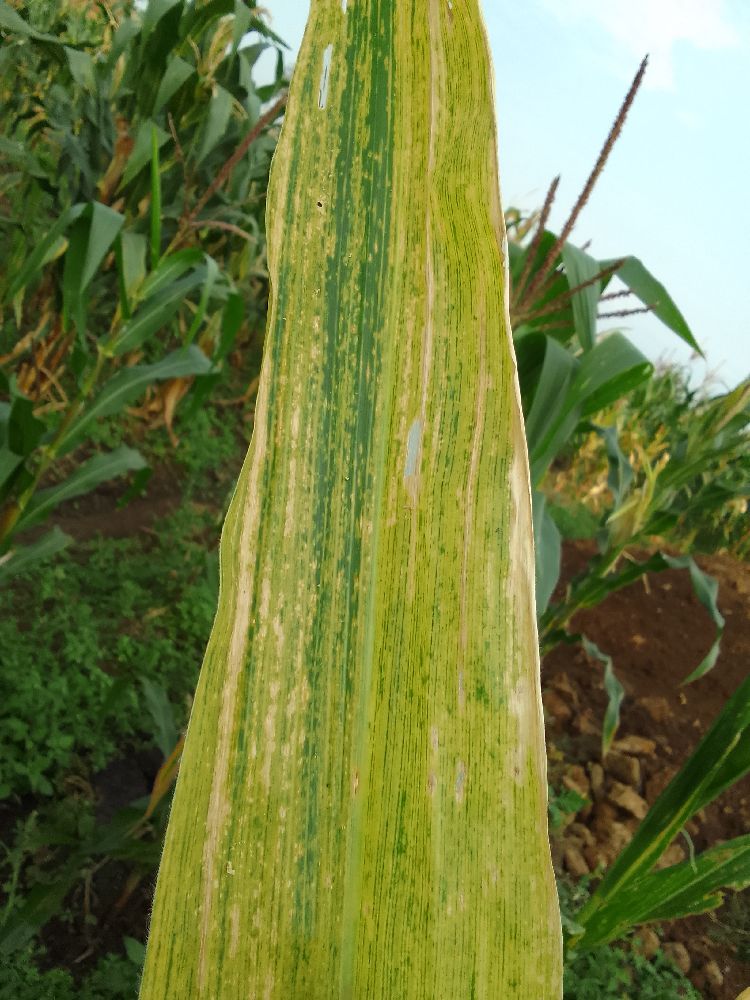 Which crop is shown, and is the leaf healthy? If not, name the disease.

maize, maize lethal necrosis
